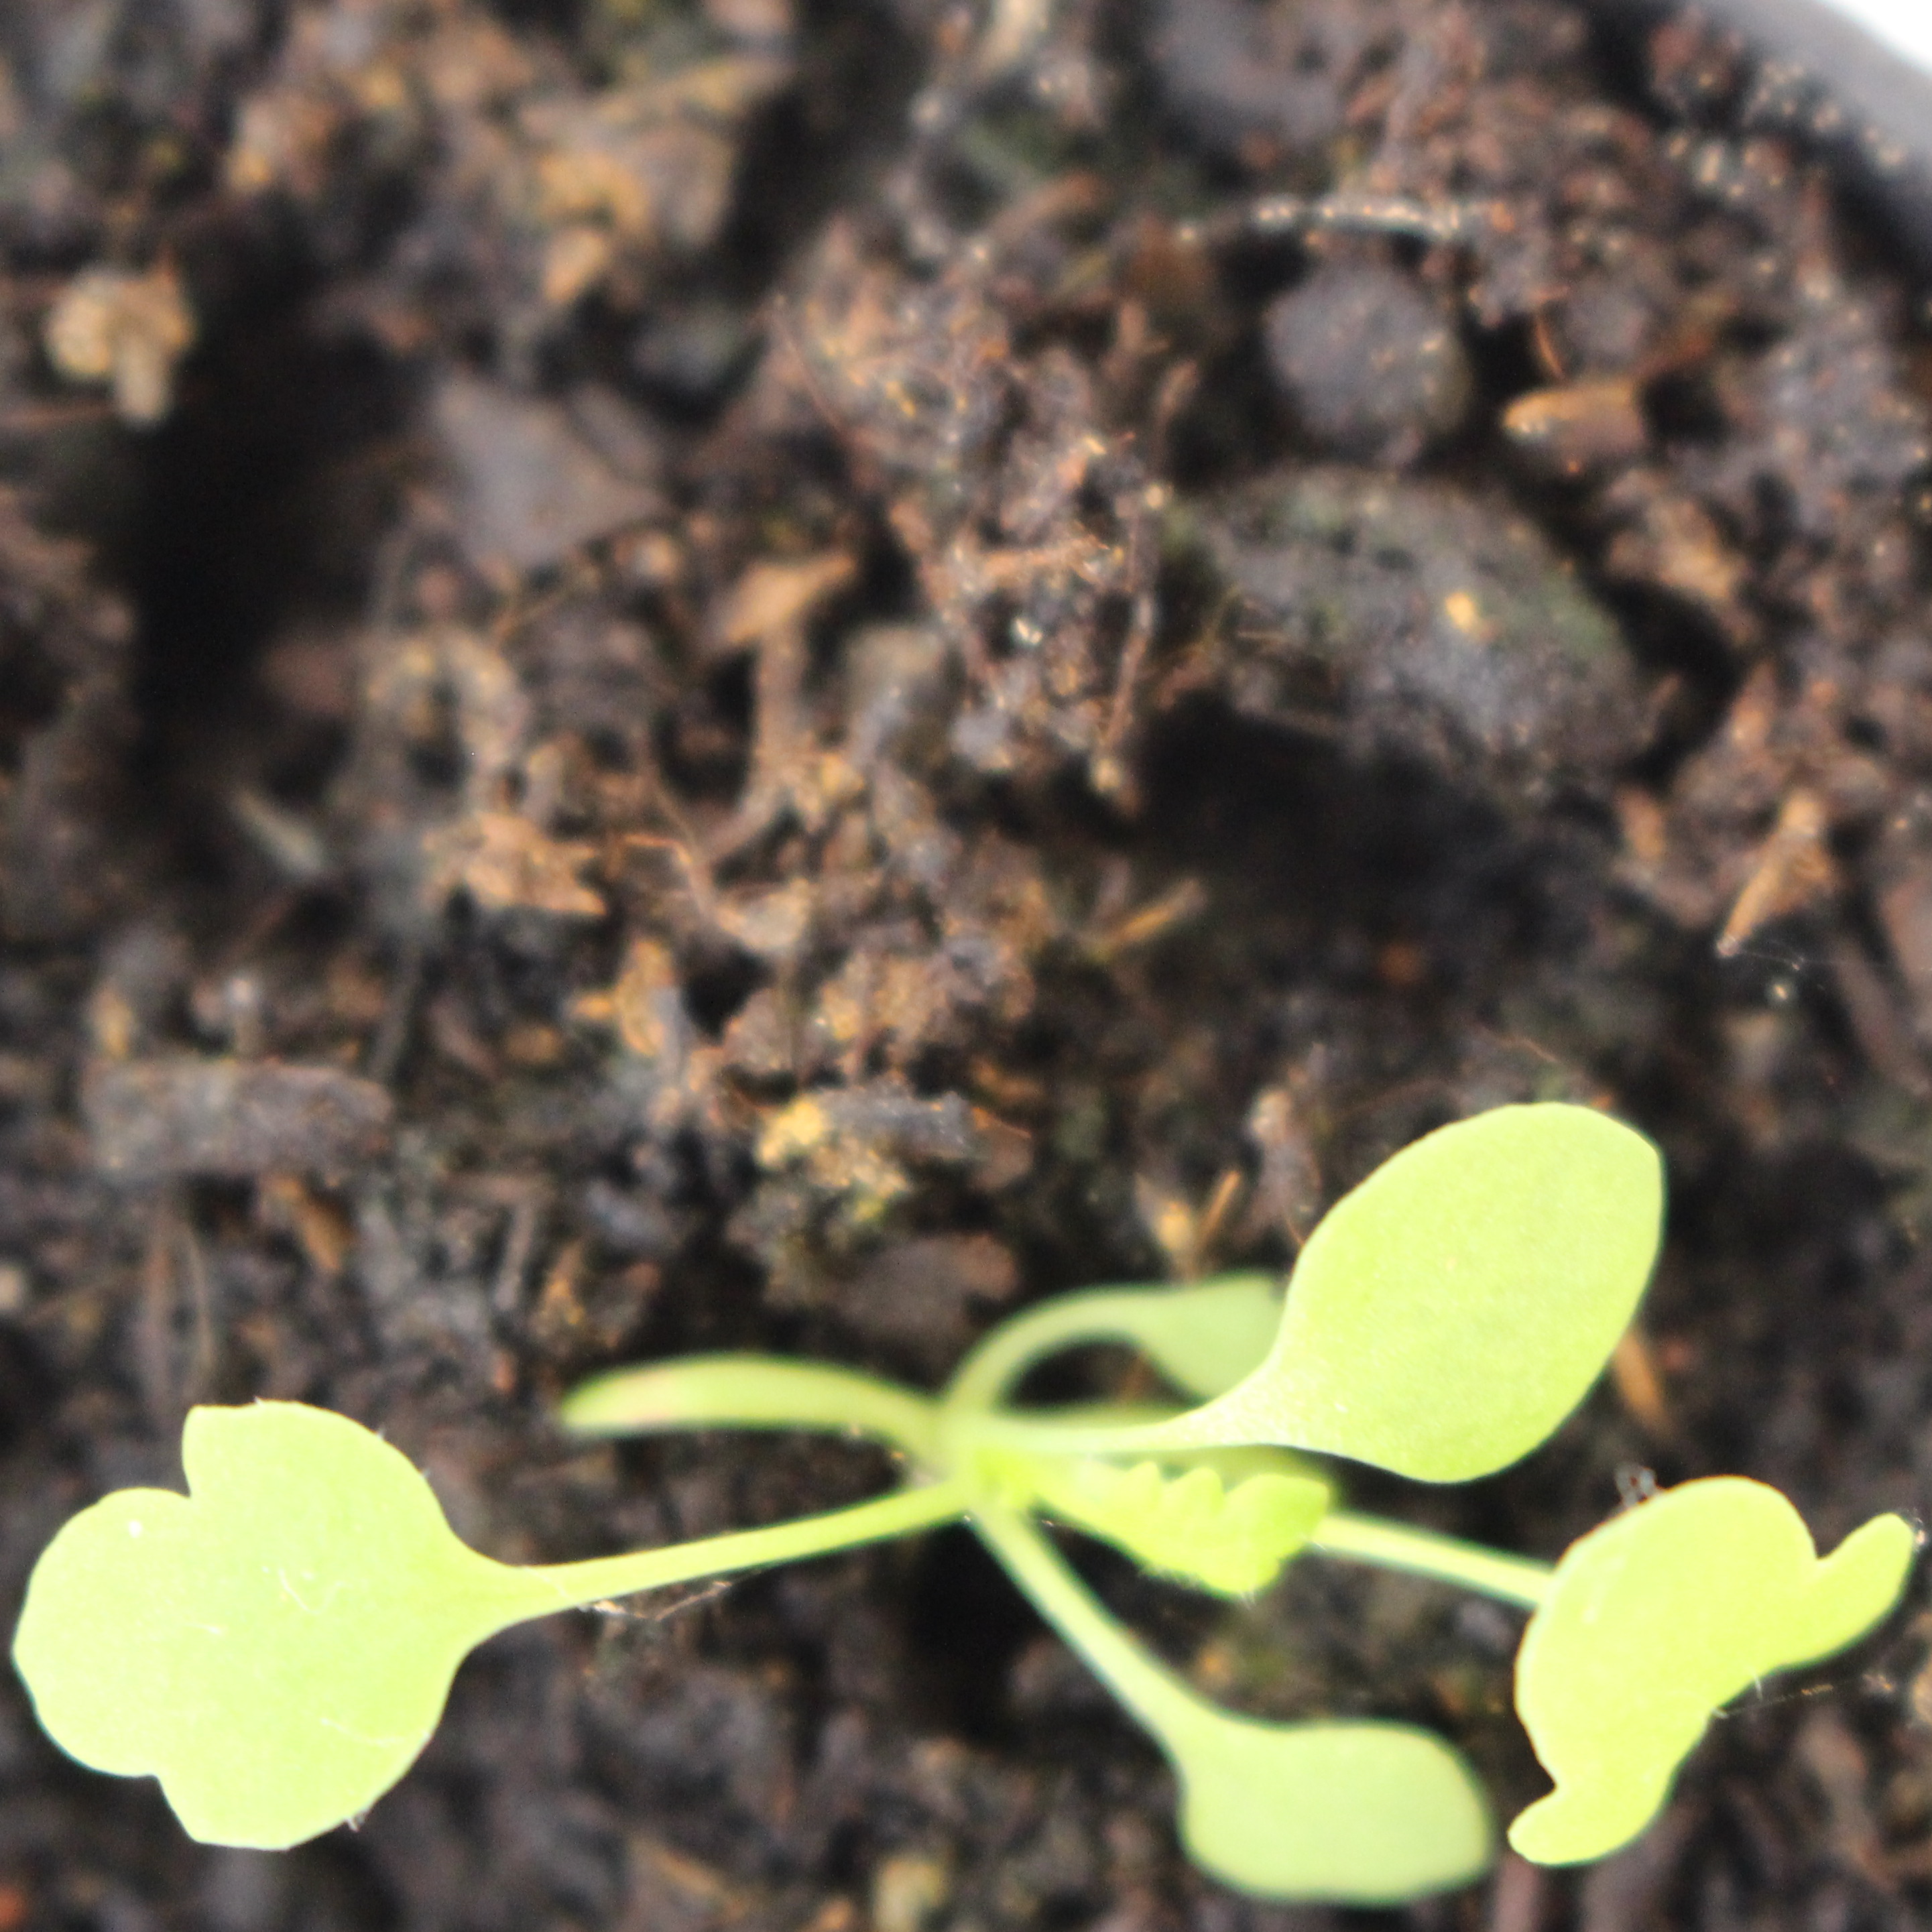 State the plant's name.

Papaver rhoeas
